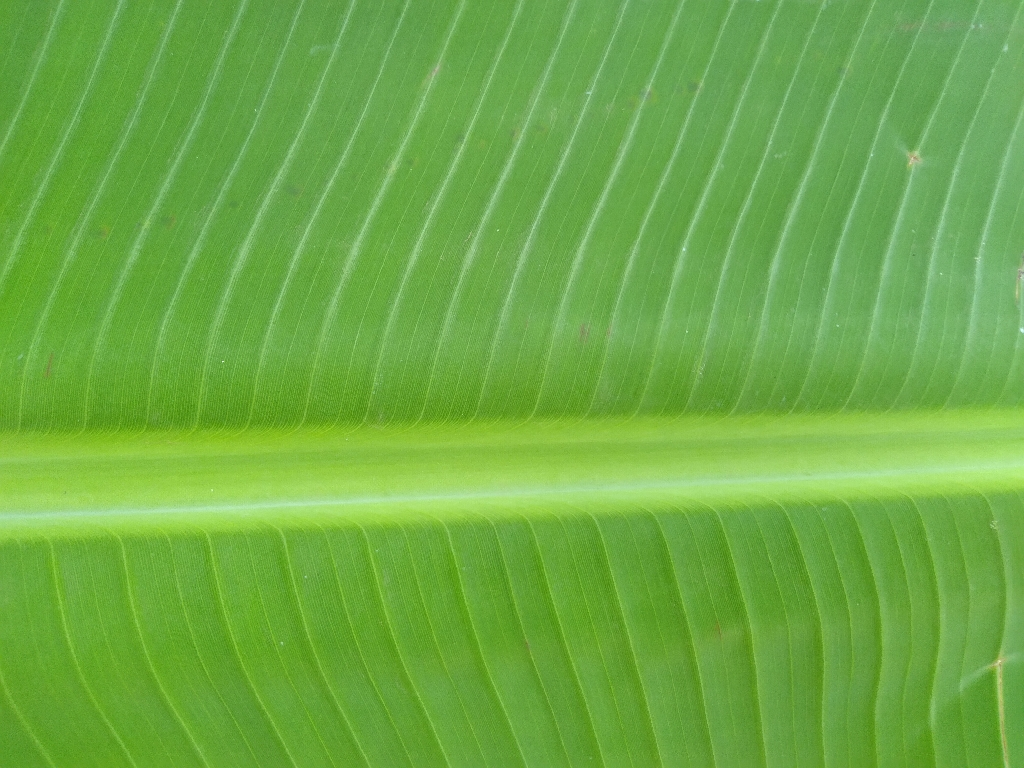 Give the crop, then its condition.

banana, healthy
